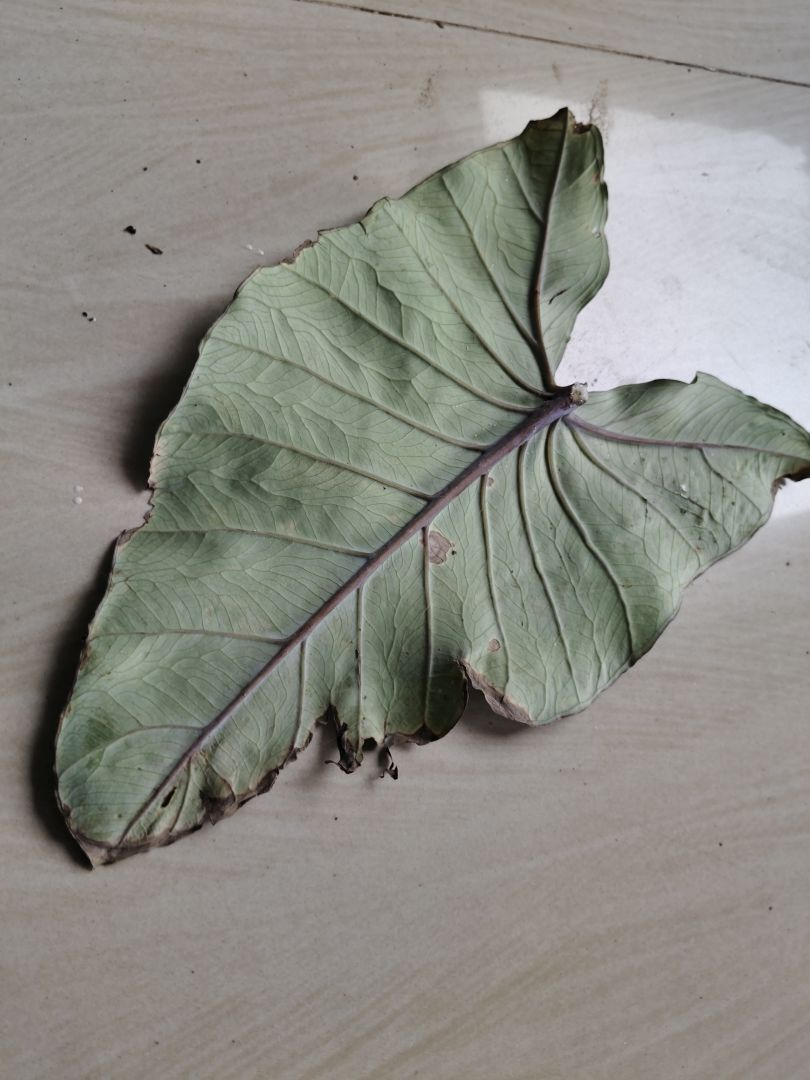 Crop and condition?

taro, leaf blight
